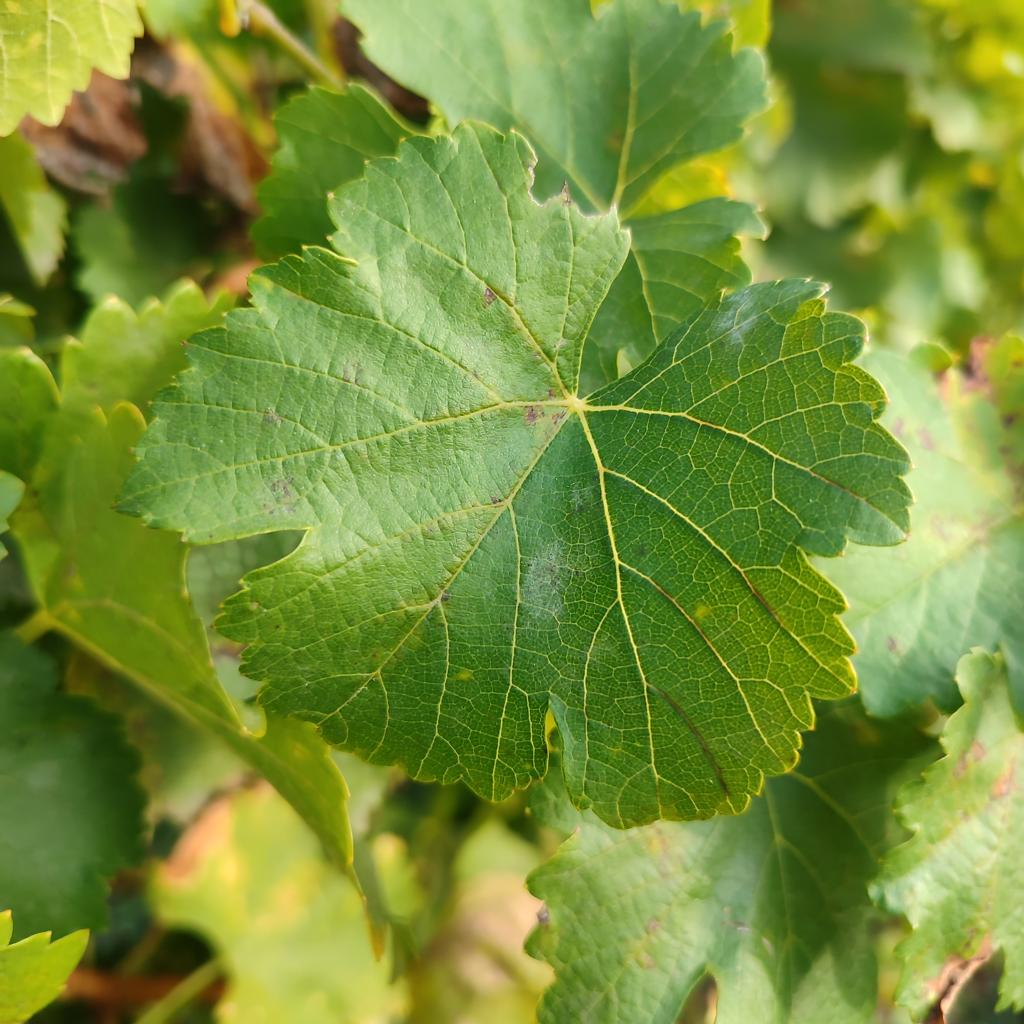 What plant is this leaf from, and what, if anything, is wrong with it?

grapevine, powdery mildew
